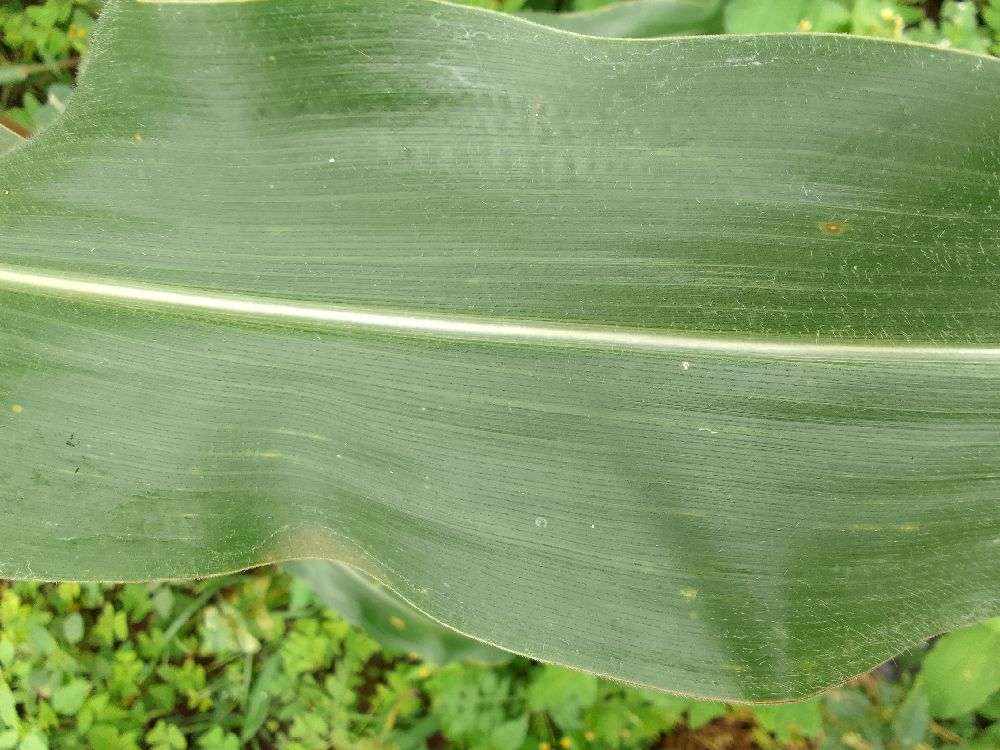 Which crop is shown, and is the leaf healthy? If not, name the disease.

maize, healthy
